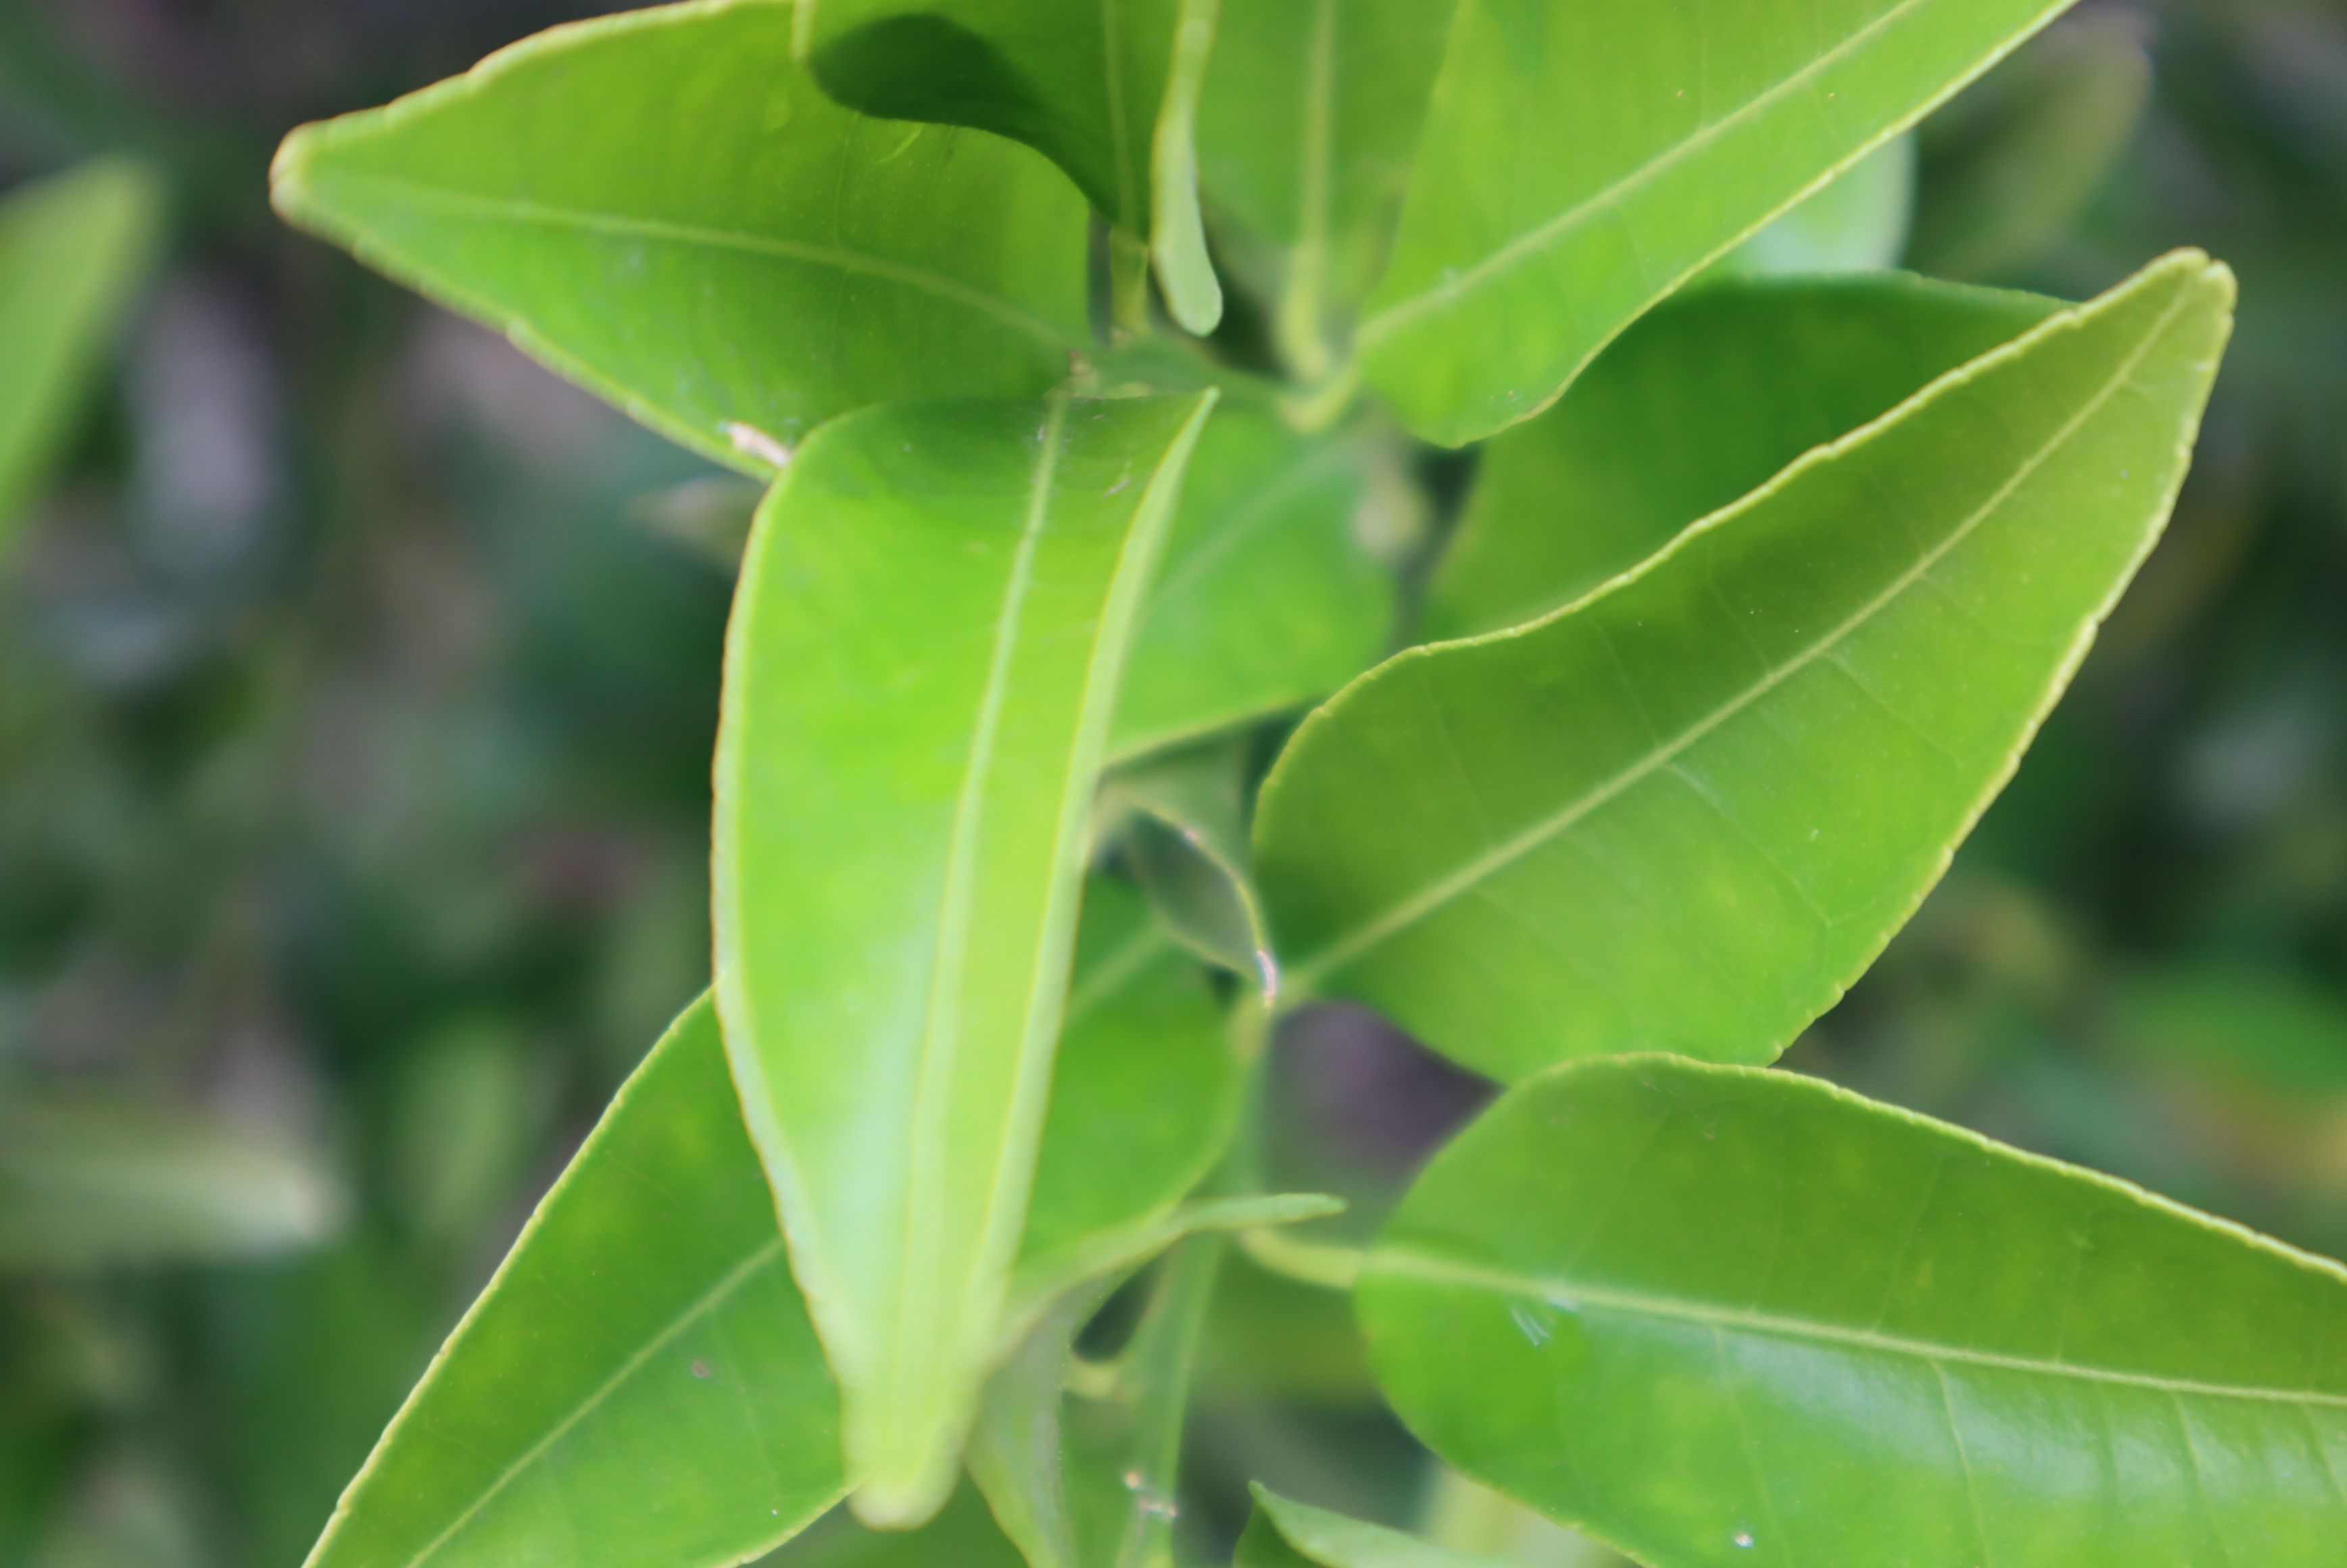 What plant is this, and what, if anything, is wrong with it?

tangerine, healthy
